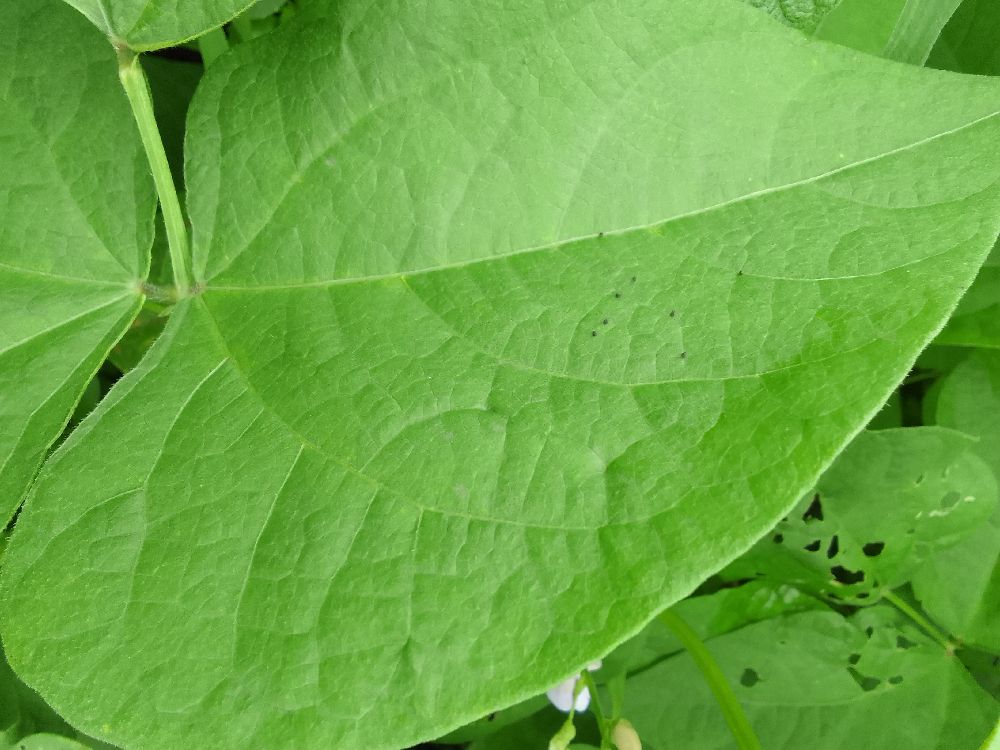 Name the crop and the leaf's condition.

common bean, healthy
